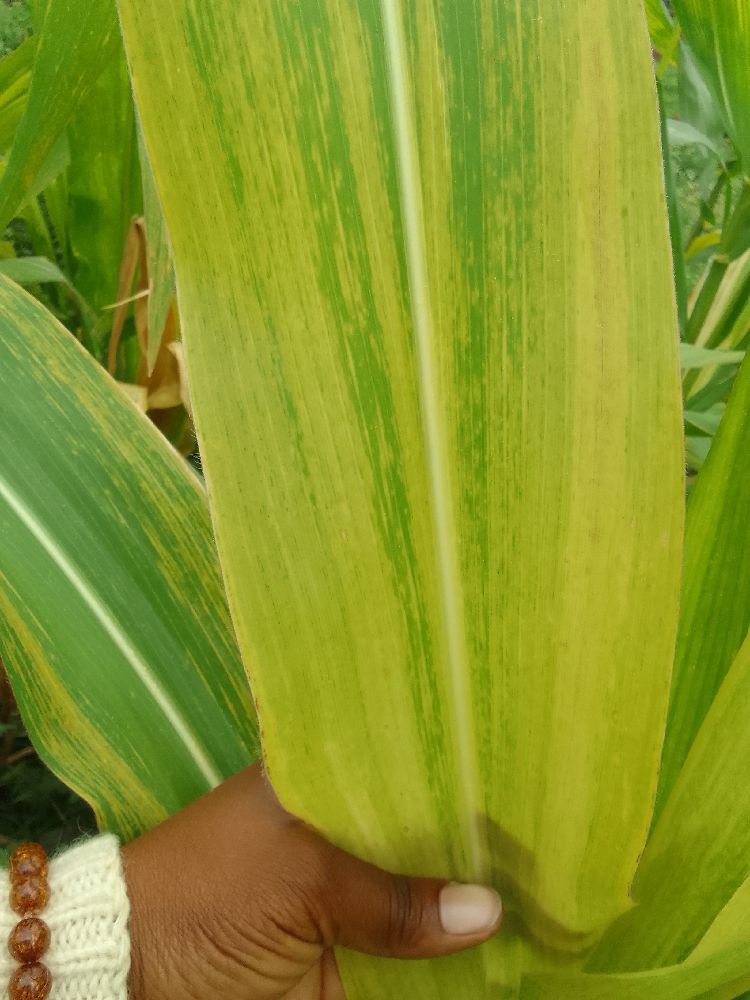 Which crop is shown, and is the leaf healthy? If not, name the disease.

maize, maize lethal necrosis
